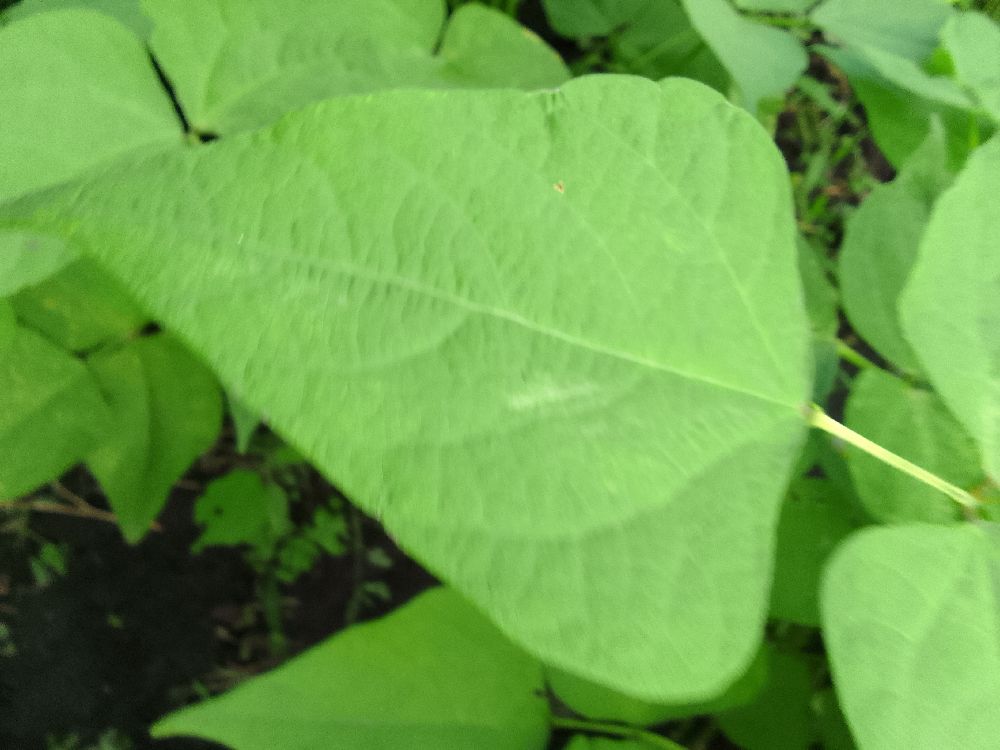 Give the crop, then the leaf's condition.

common bean, healthy
